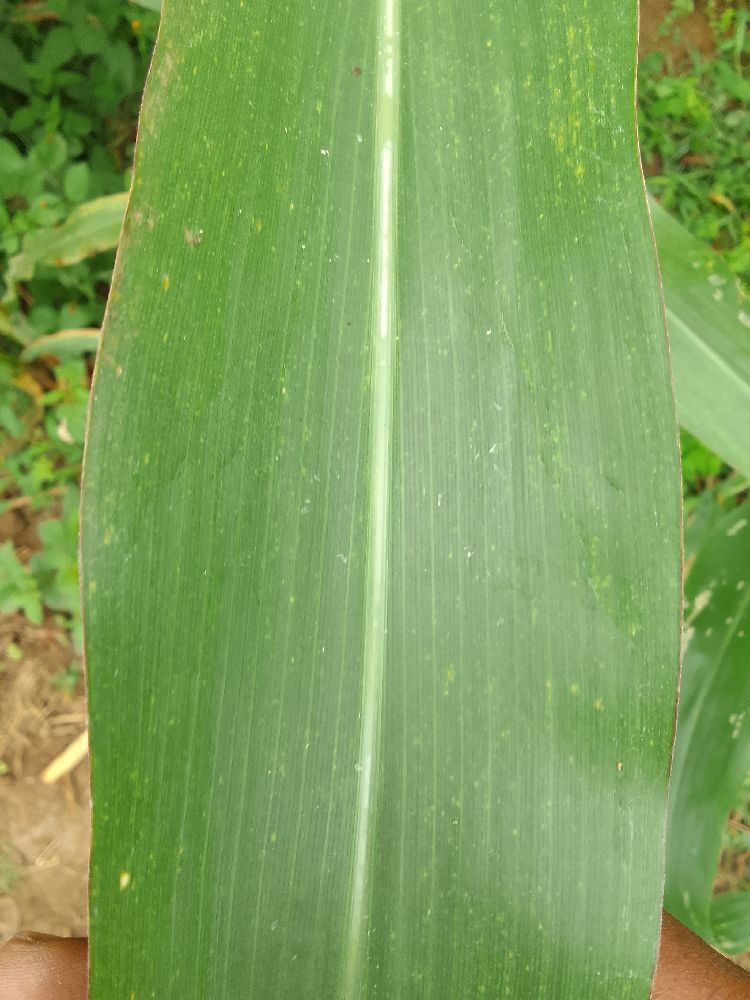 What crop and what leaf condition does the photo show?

maize, healthy
